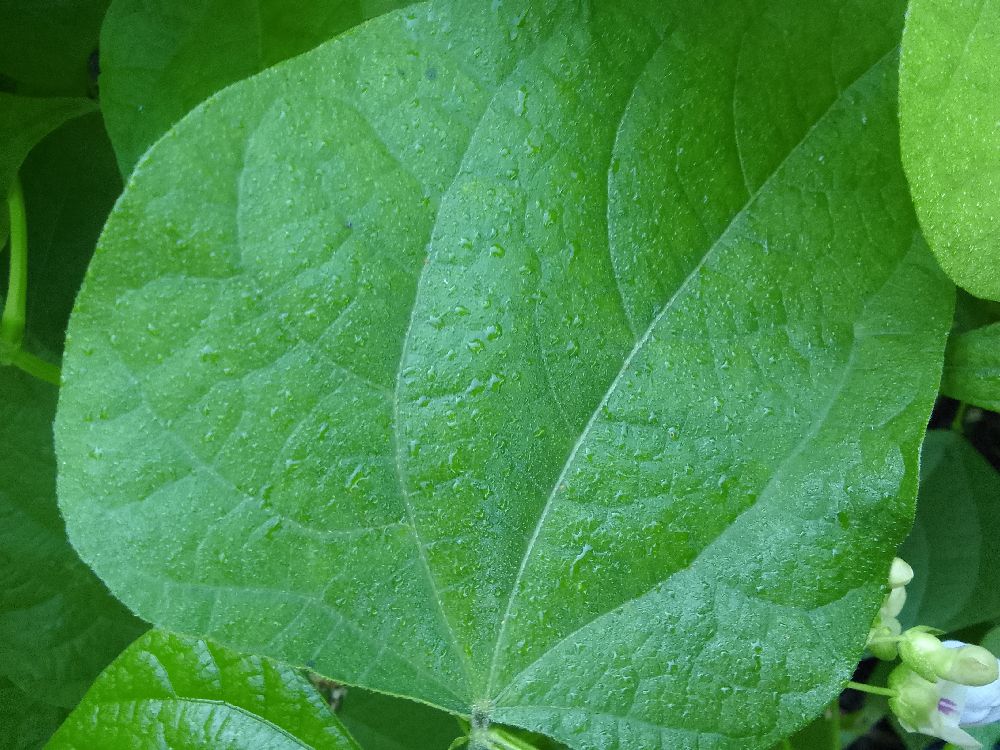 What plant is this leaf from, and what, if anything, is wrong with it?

common bean, healthy
